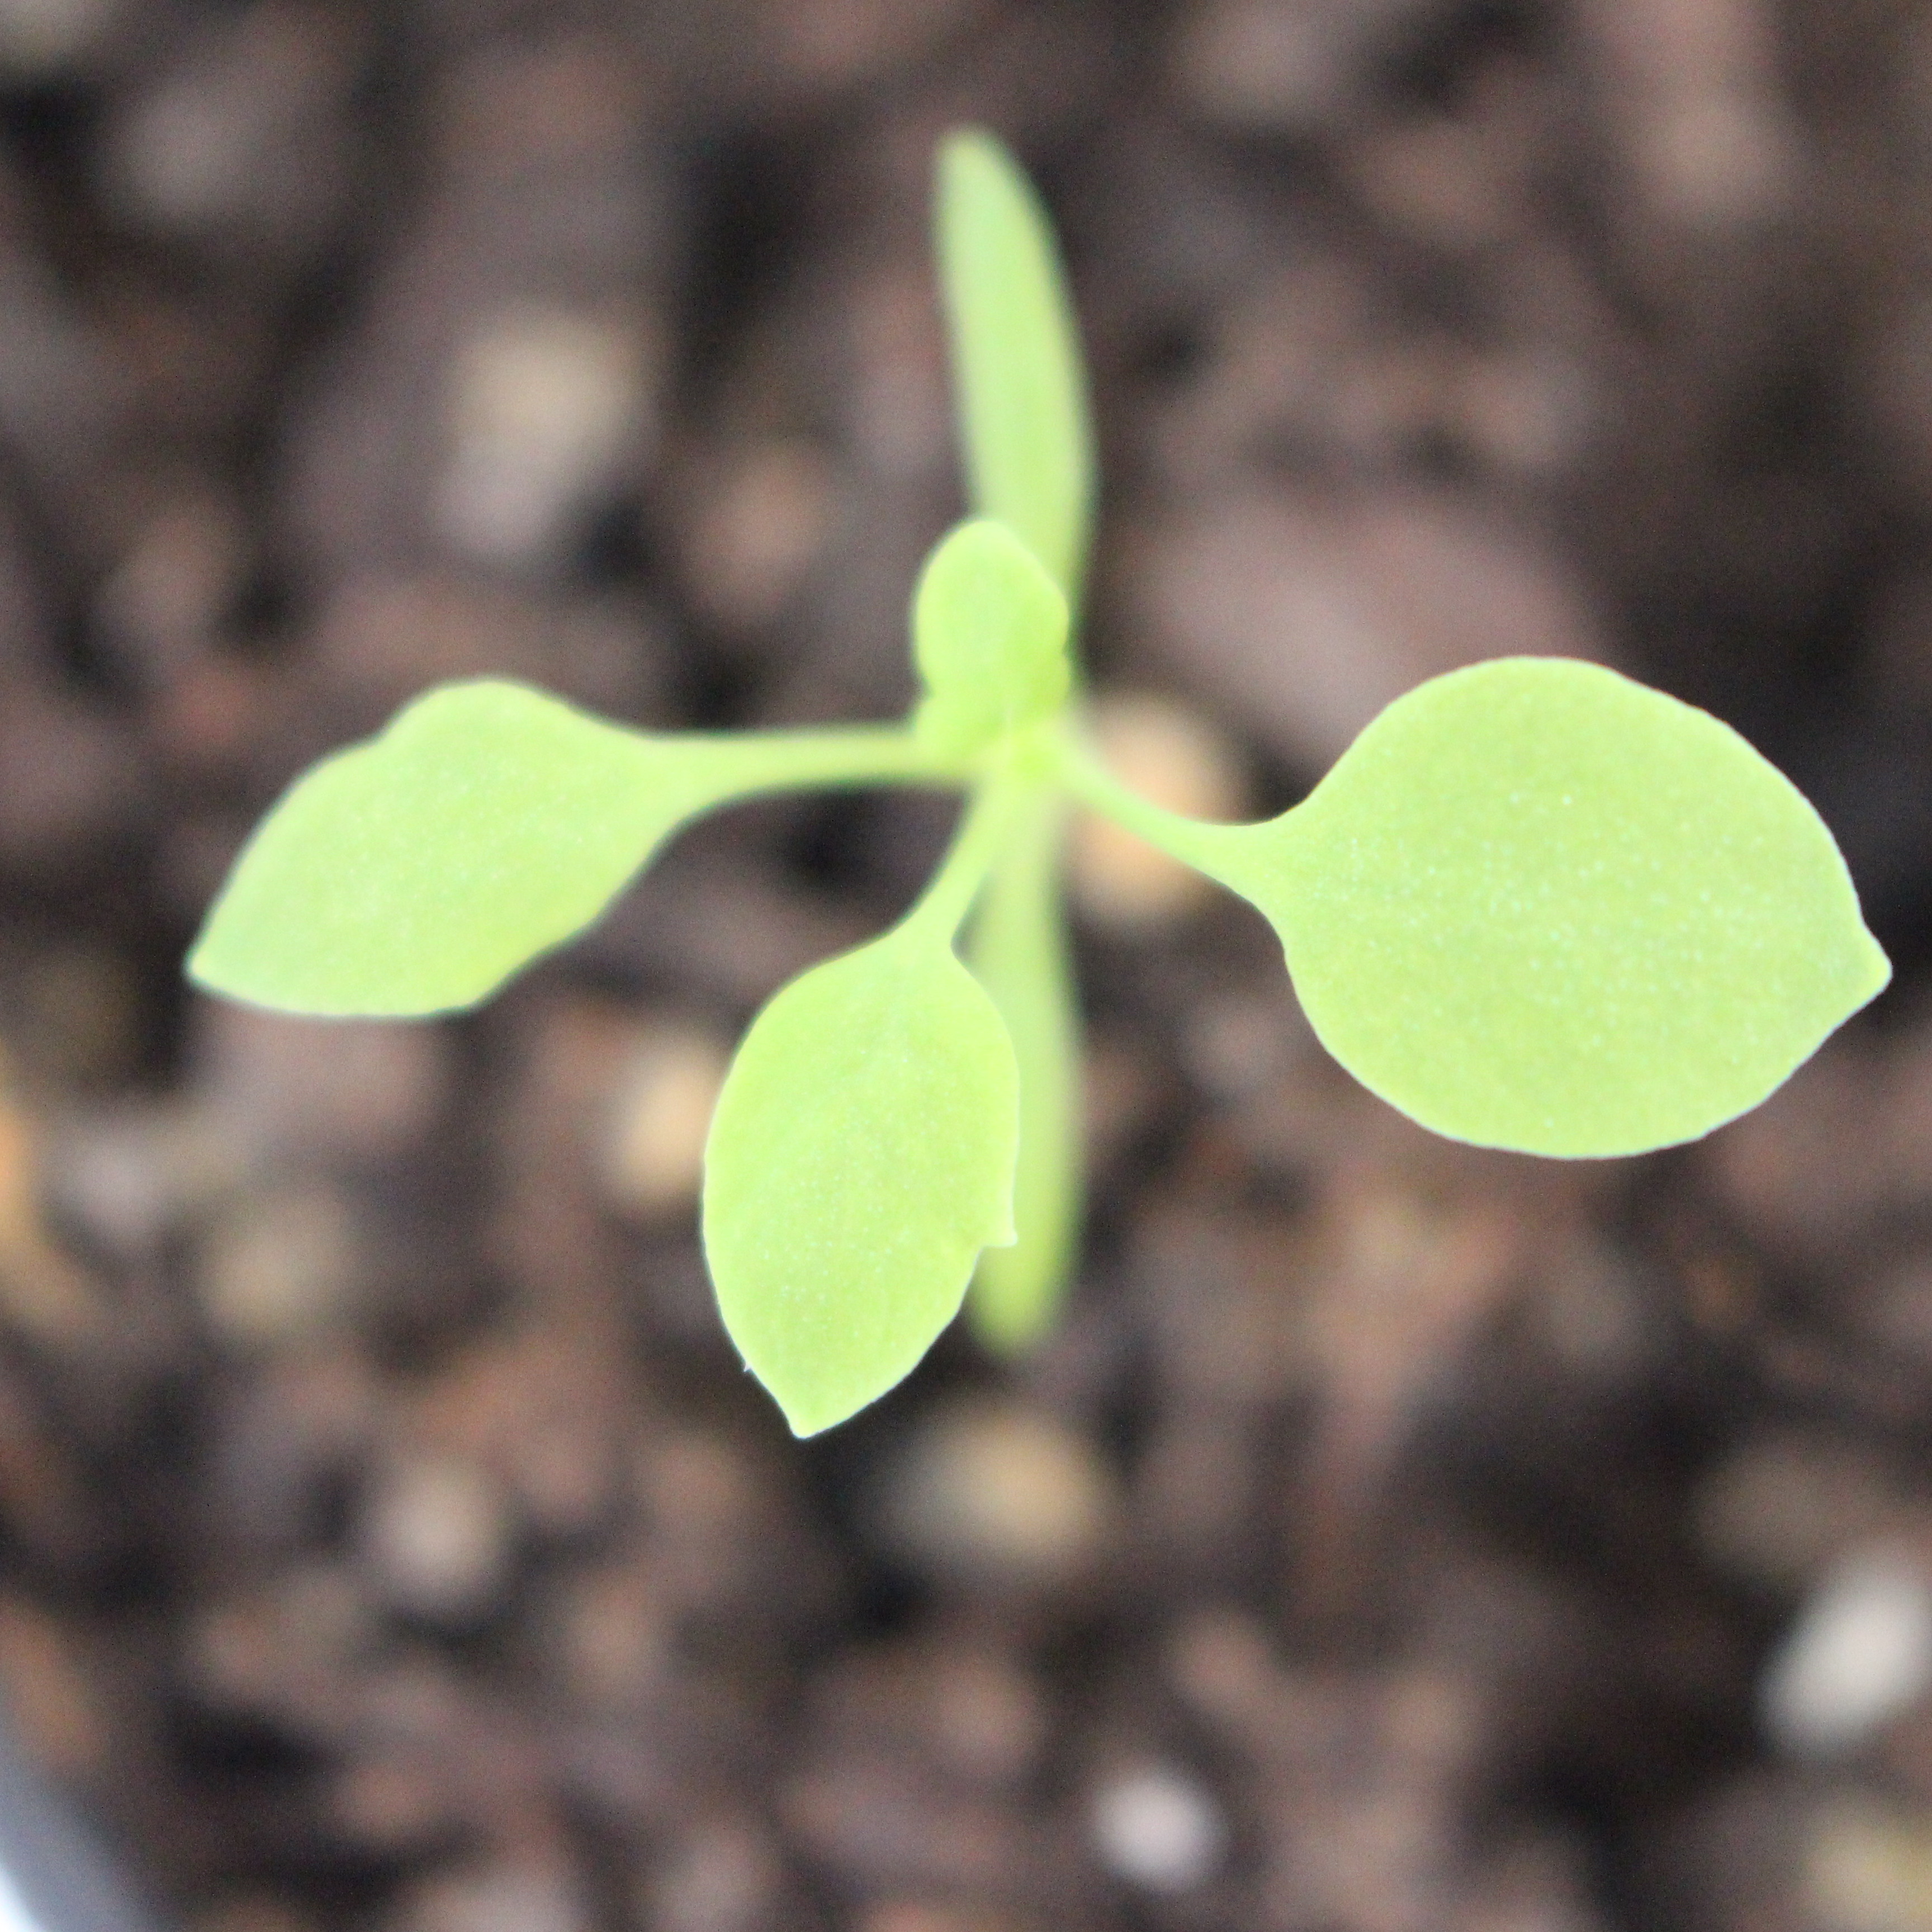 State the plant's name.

Papaver rhoeas
